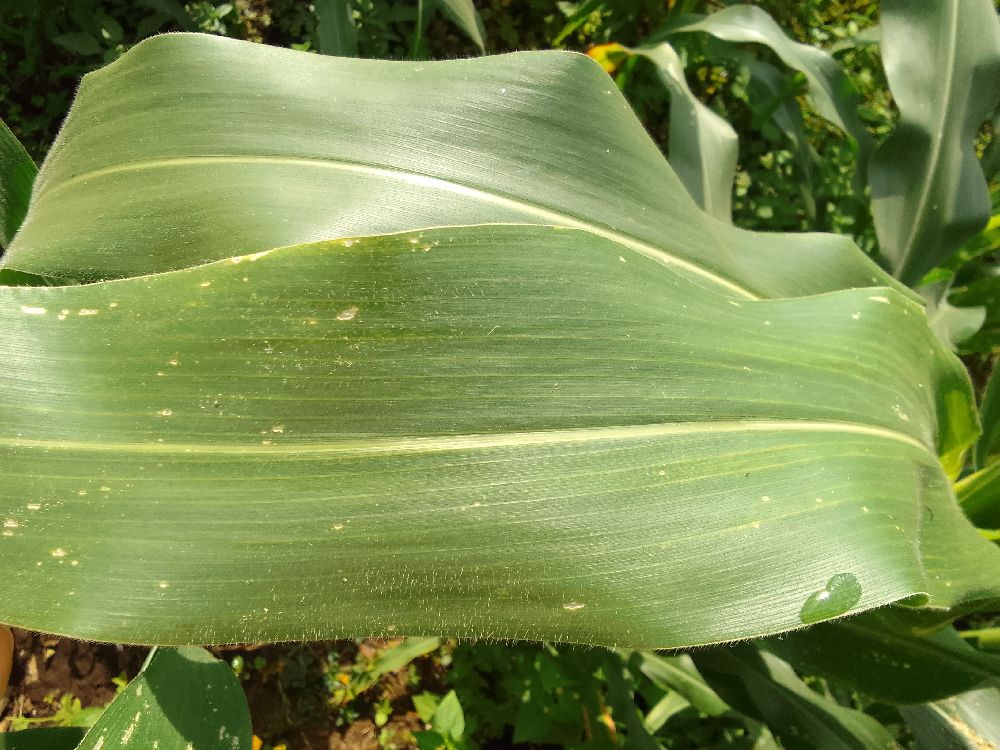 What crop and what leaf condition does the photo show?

maize, healthy
